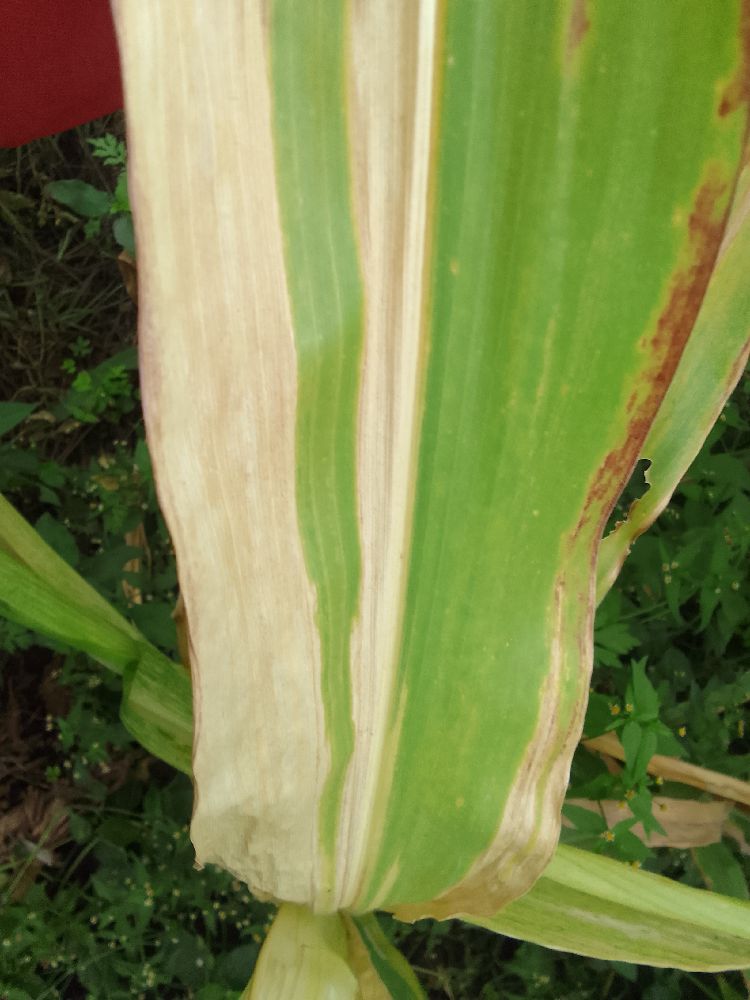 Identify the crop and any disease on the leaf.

maize, maize lethal necrosis
